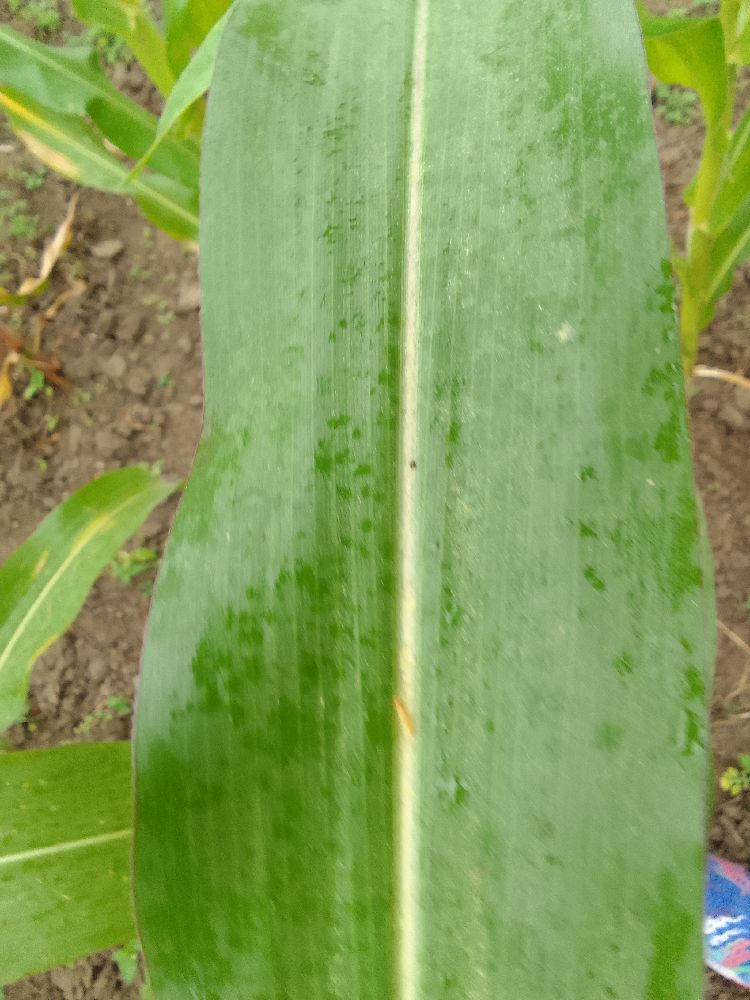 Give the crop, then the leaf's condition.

maize, healthy
